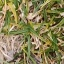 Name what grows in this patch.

grass
